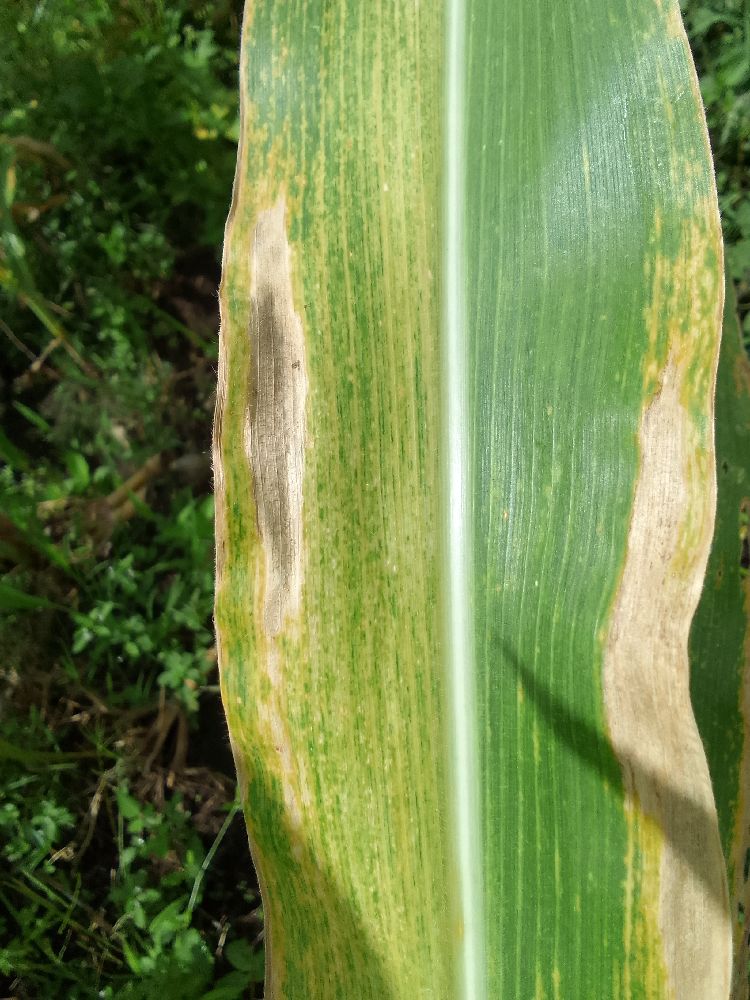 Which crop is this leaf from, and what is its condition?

maize, maize lethal necrosis
